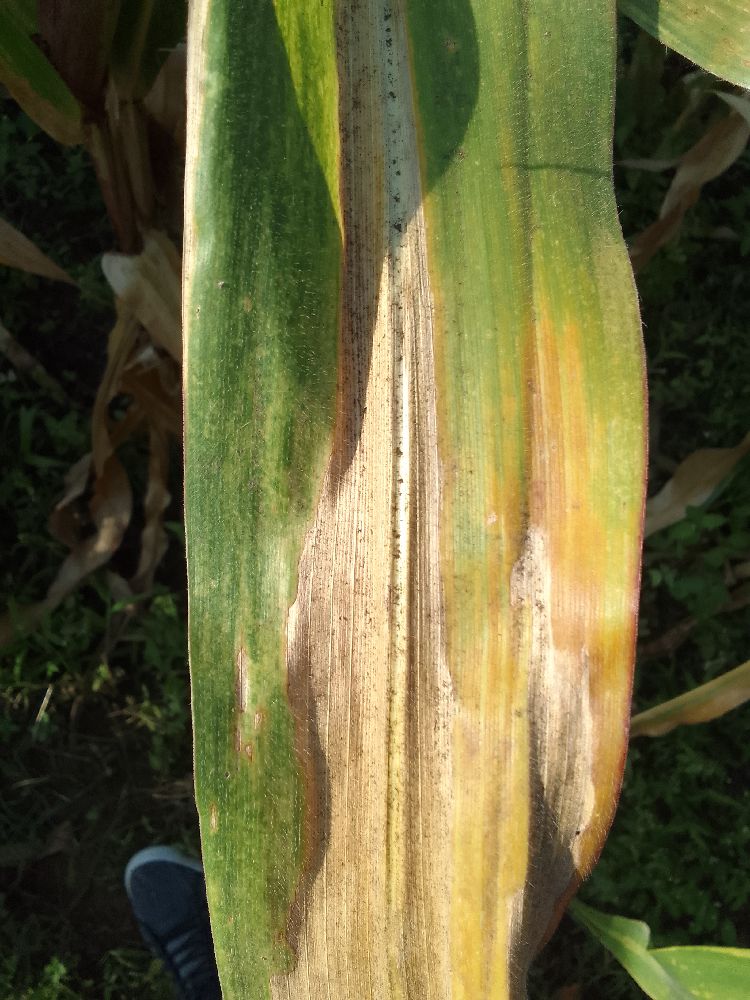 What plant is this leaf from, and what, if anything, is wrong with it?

maize, maize lethal necrosis
